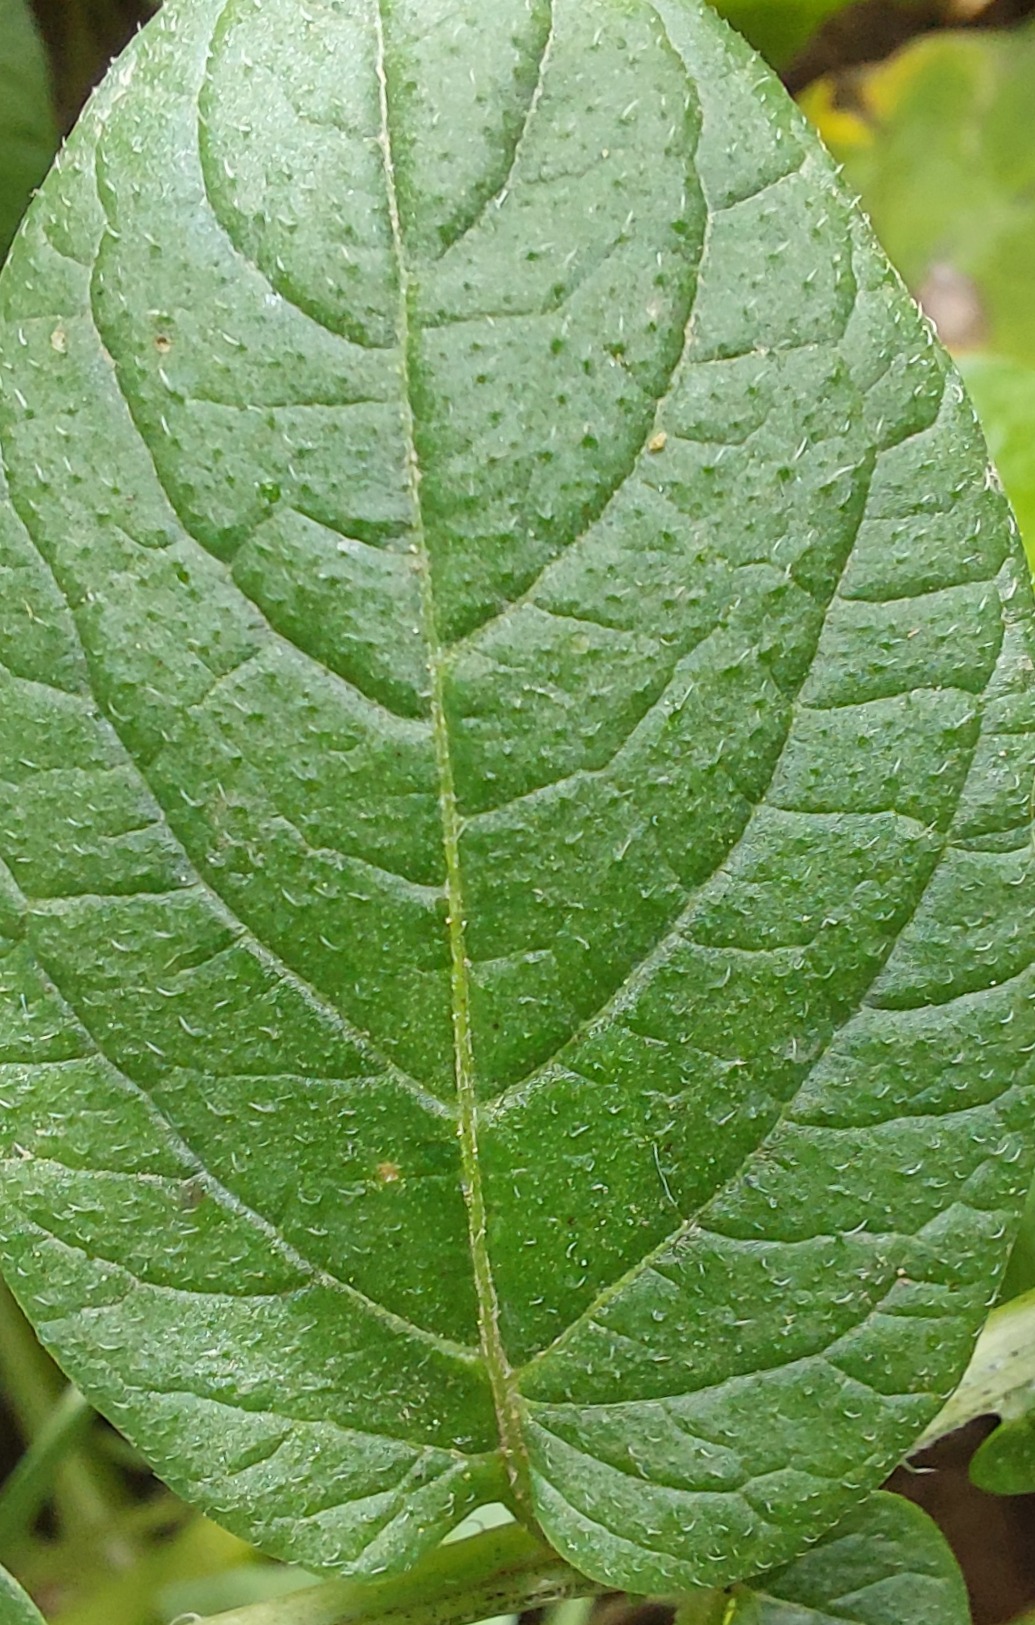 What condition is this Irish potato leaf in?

healthy
